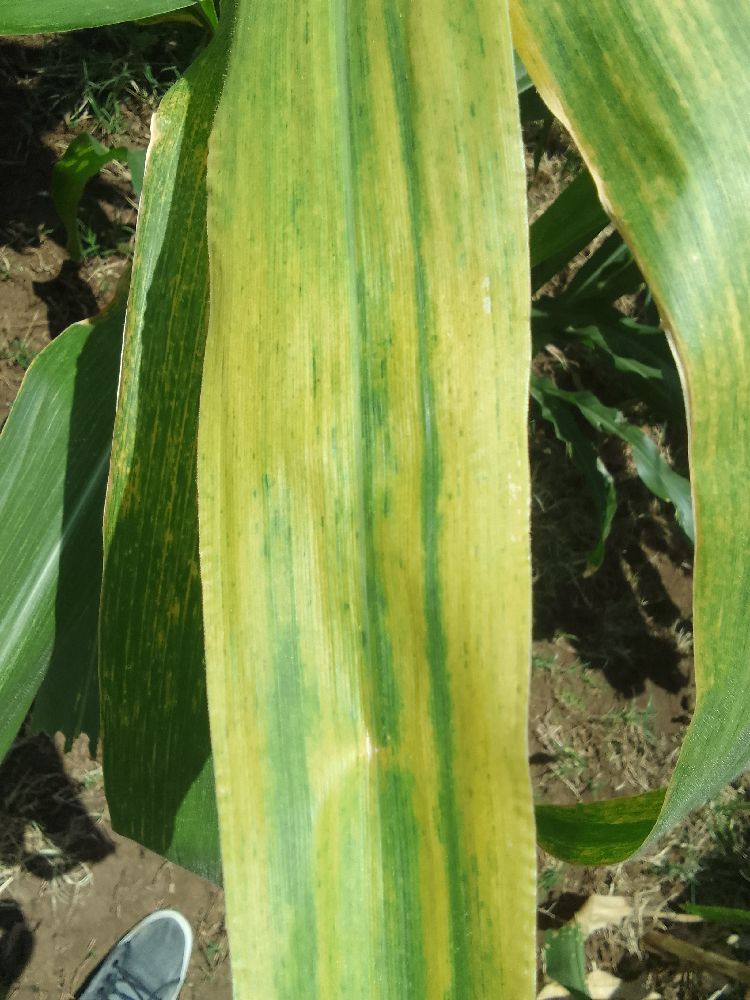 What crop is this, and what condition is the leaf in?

maize, maize lethal necrosis
